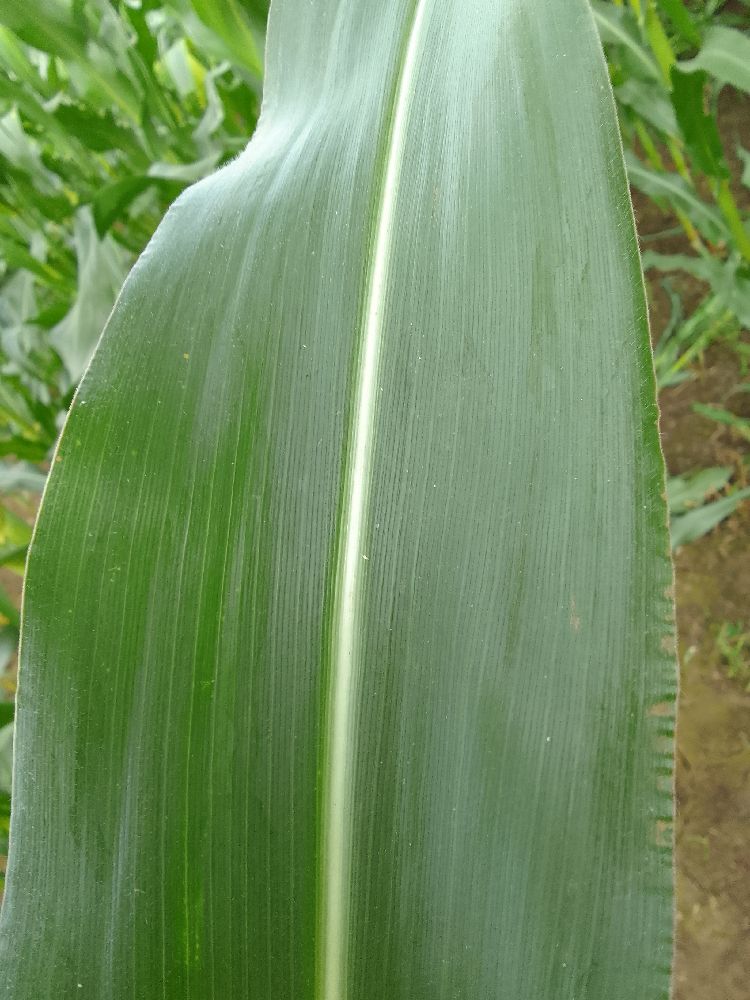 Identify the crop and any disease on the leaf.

maize, healthy
